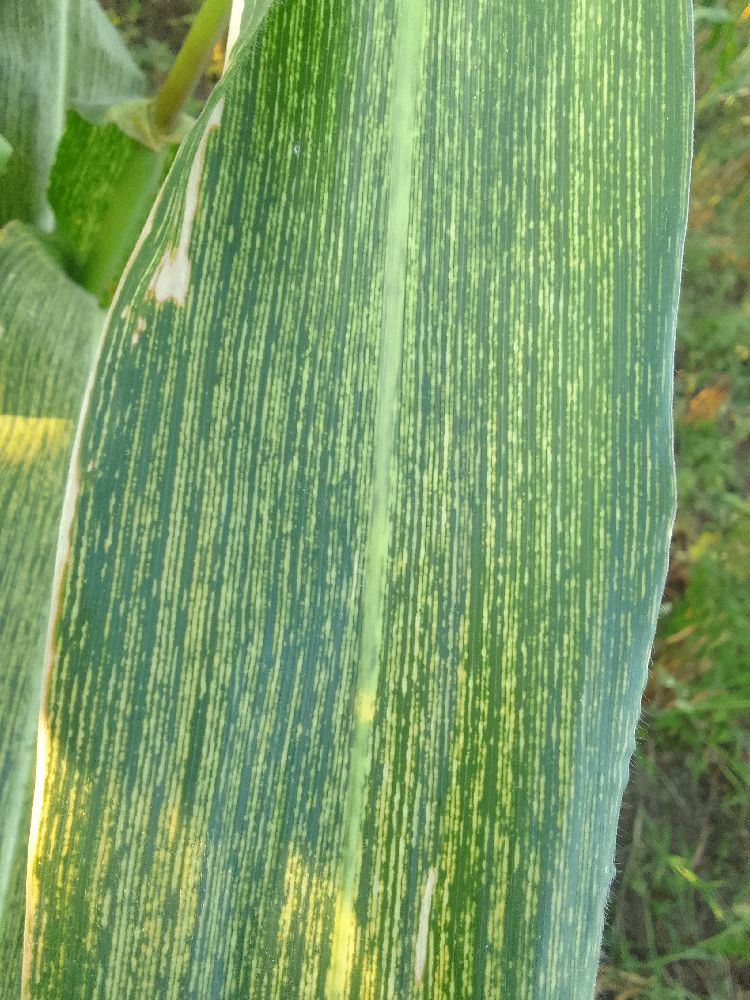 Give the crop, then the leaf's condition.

maize, maize streak virus
